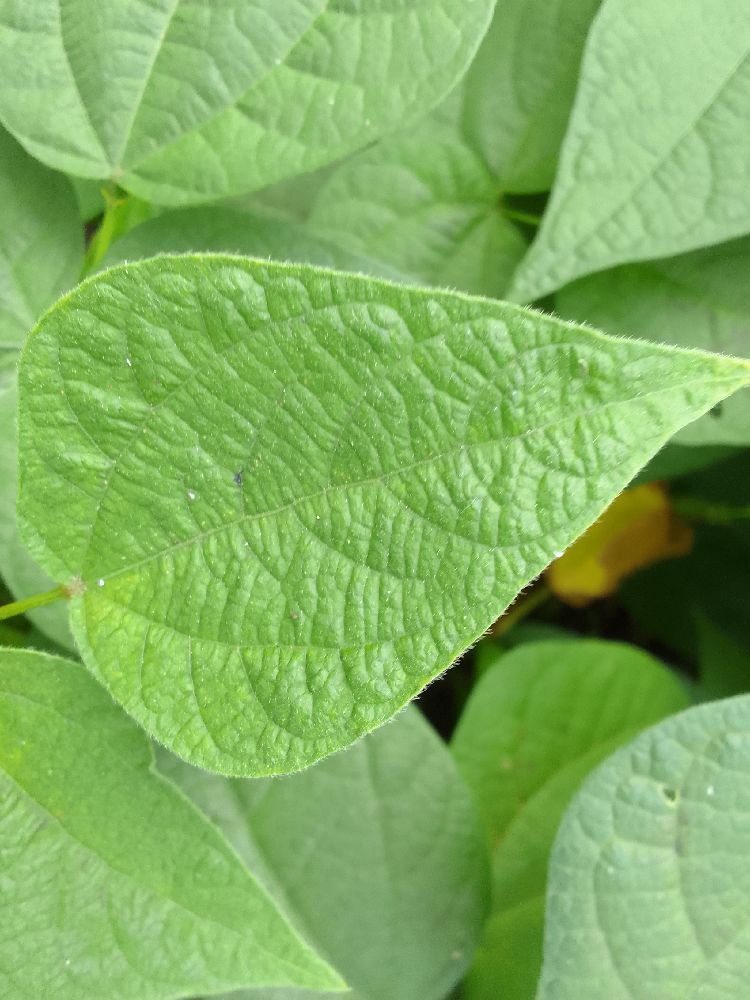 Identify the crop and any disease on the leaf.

common bean, healthy
